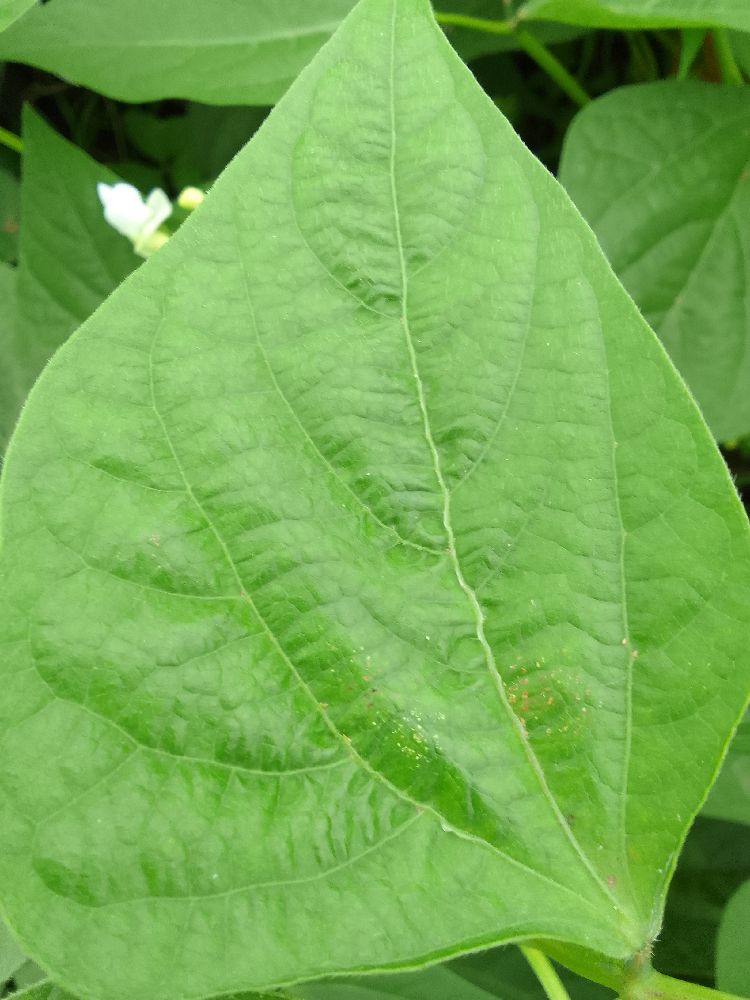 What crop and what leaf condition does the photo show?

common bean, healthy
